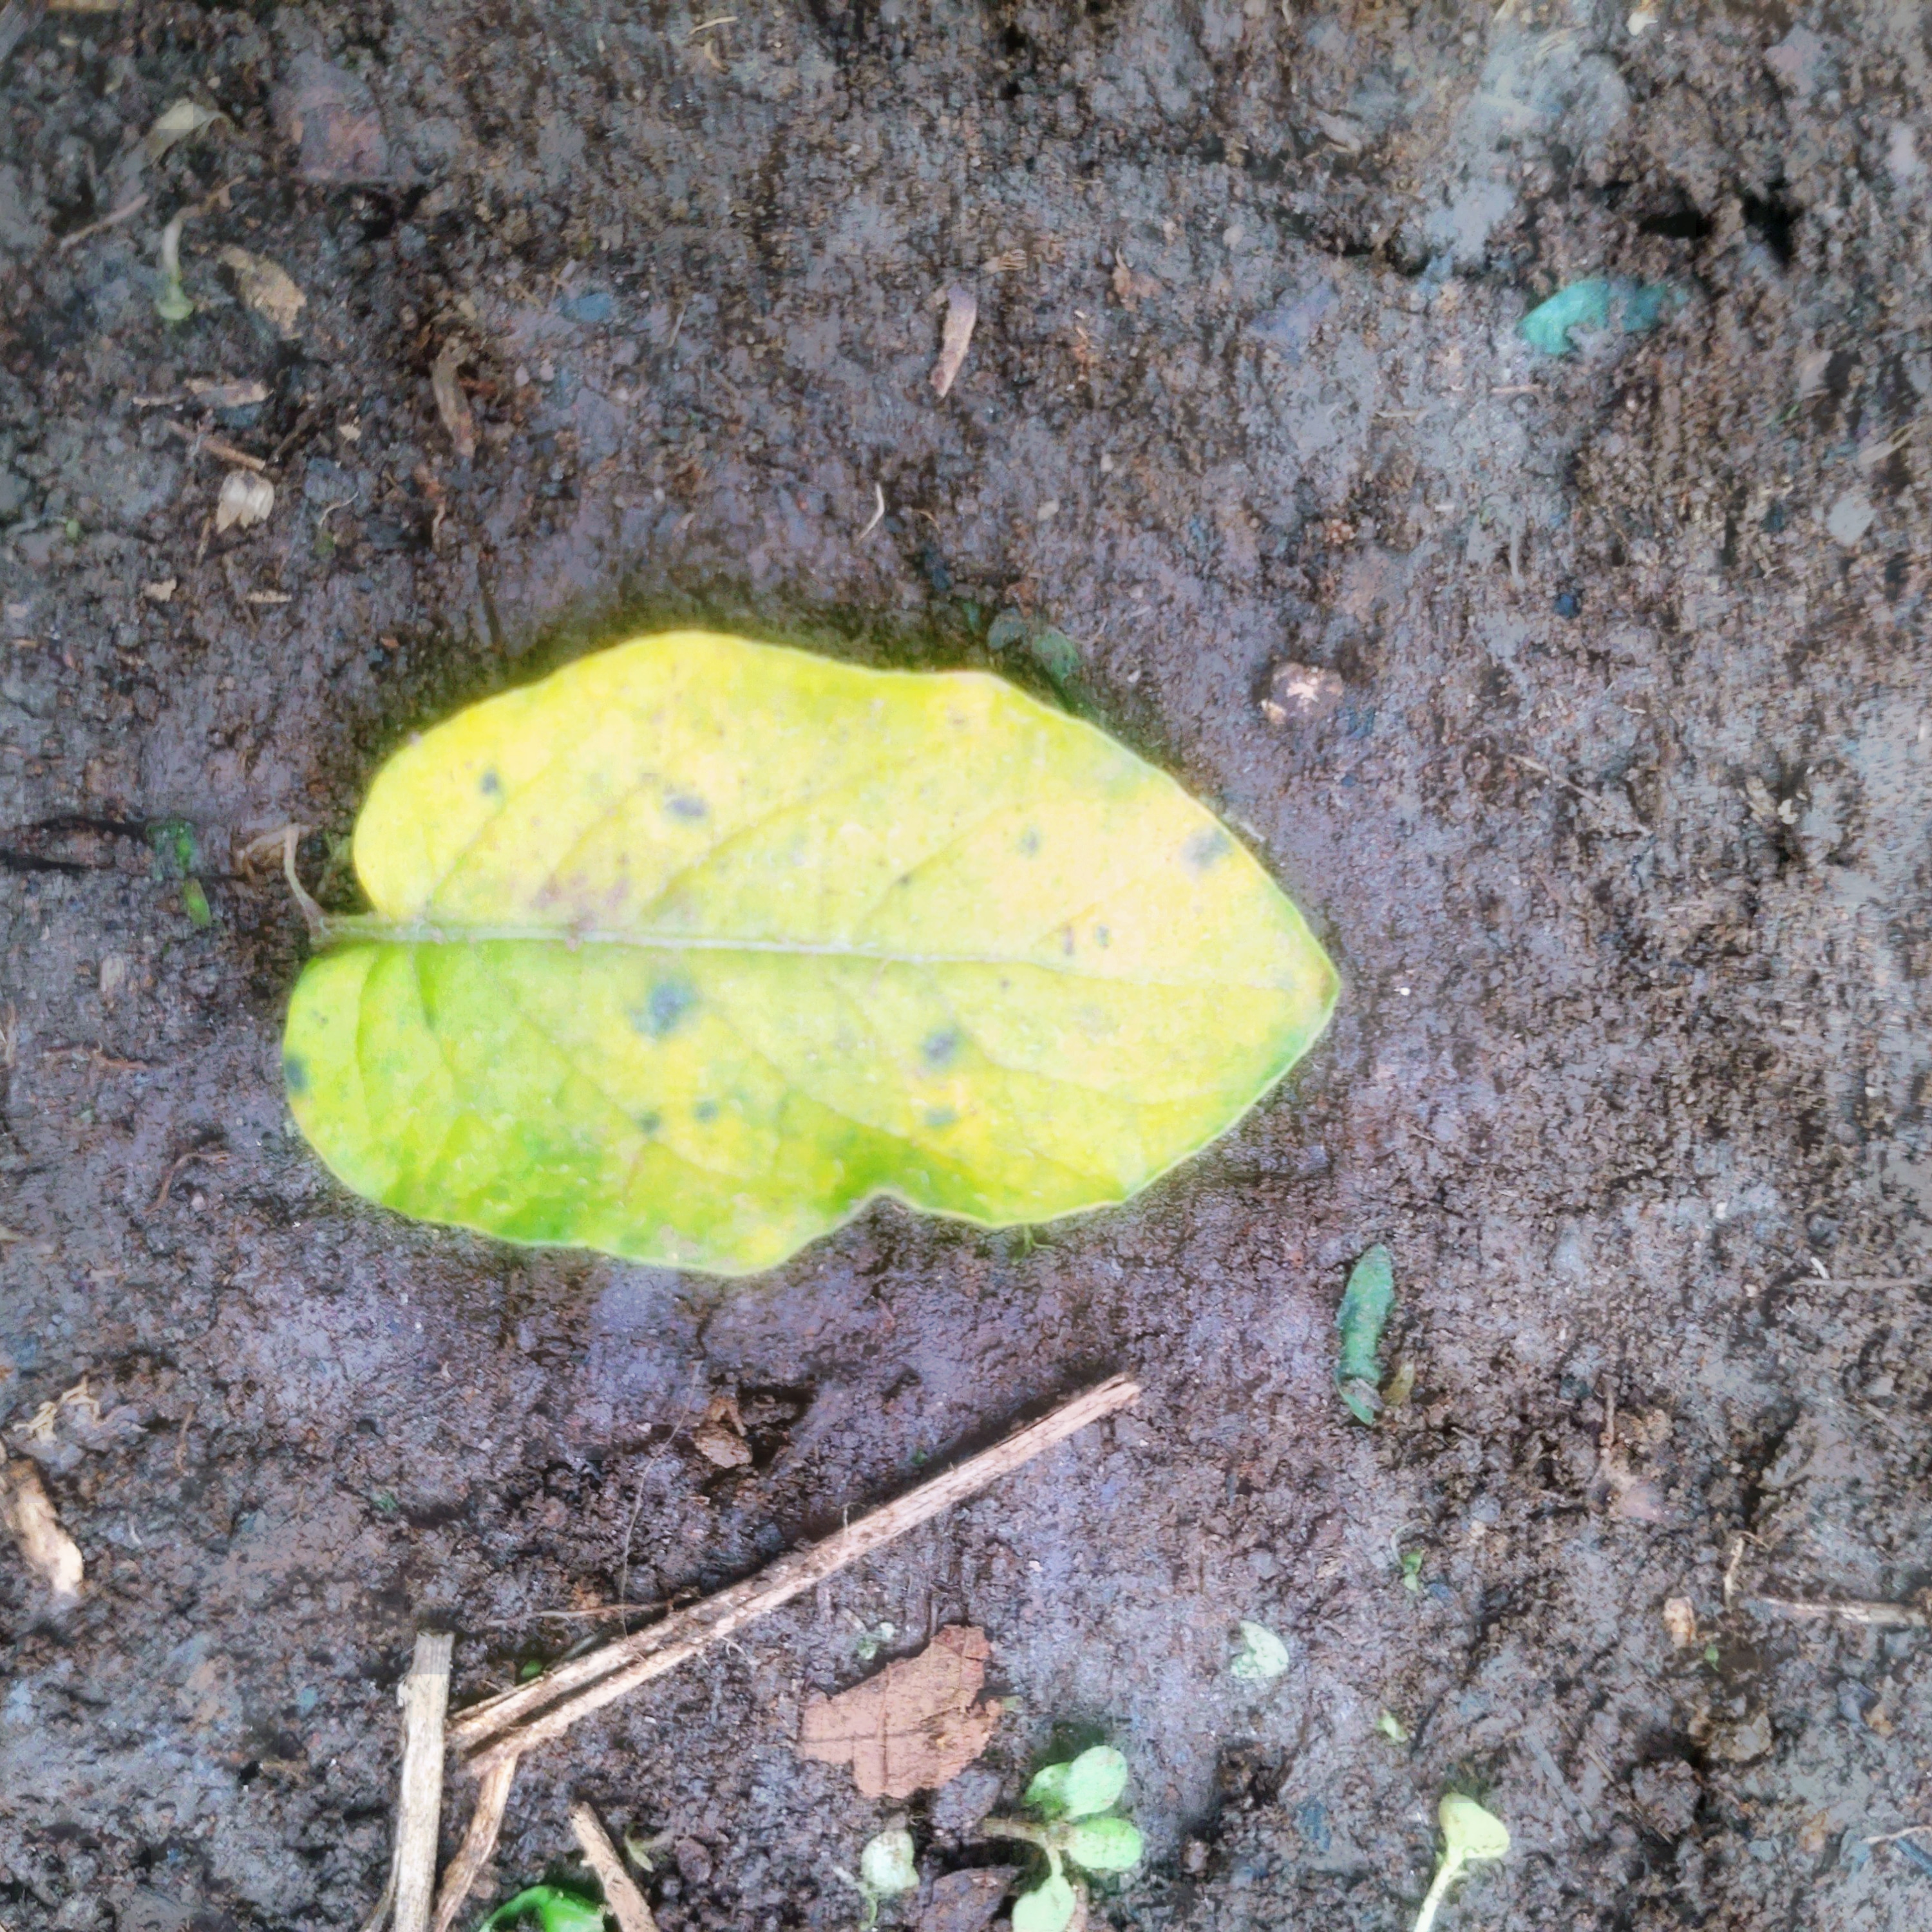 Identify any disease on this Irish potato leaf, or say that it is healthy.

late blight
